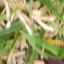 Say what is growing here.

grass
